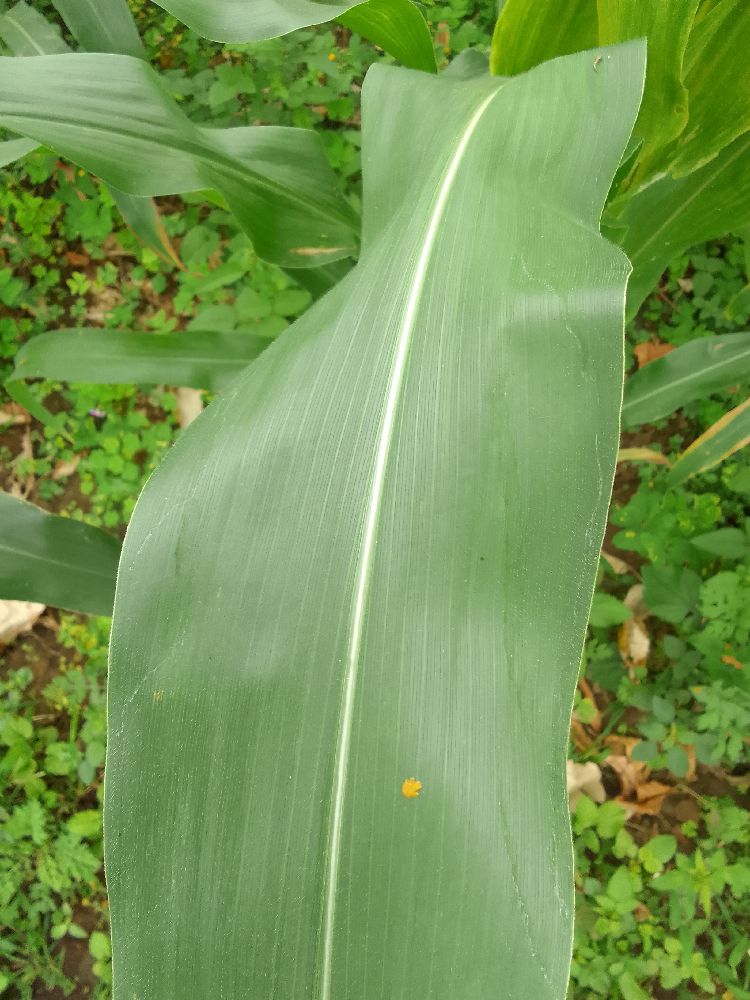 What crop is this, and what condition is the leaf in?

maize, healthy
